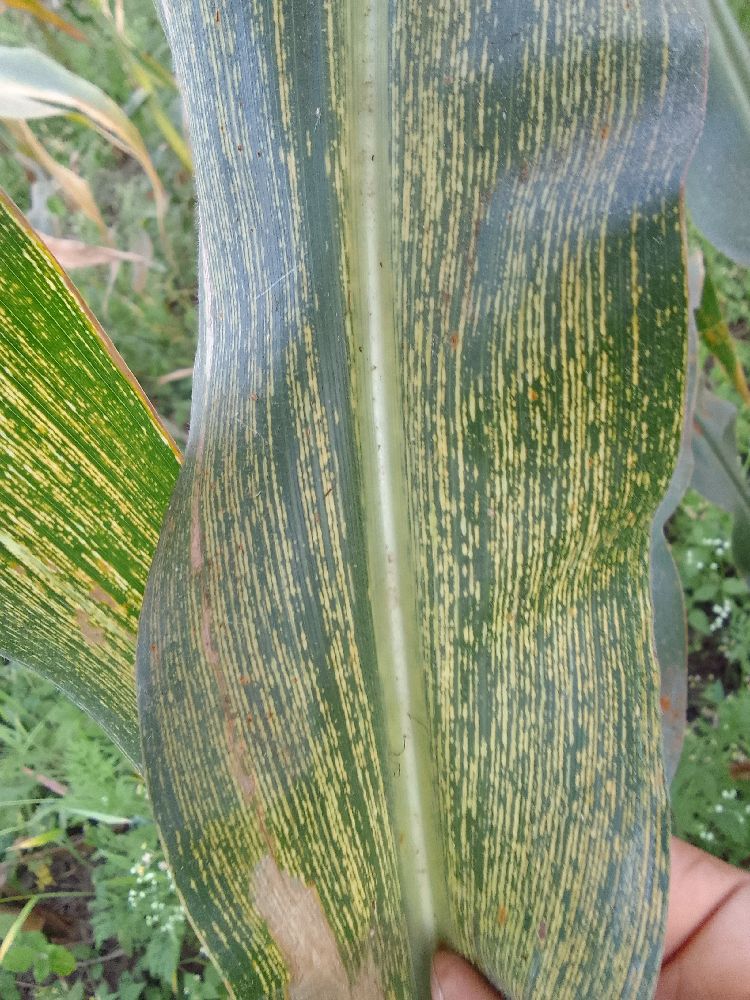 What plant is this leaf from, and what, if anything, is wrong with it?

maize, maize streak virus
